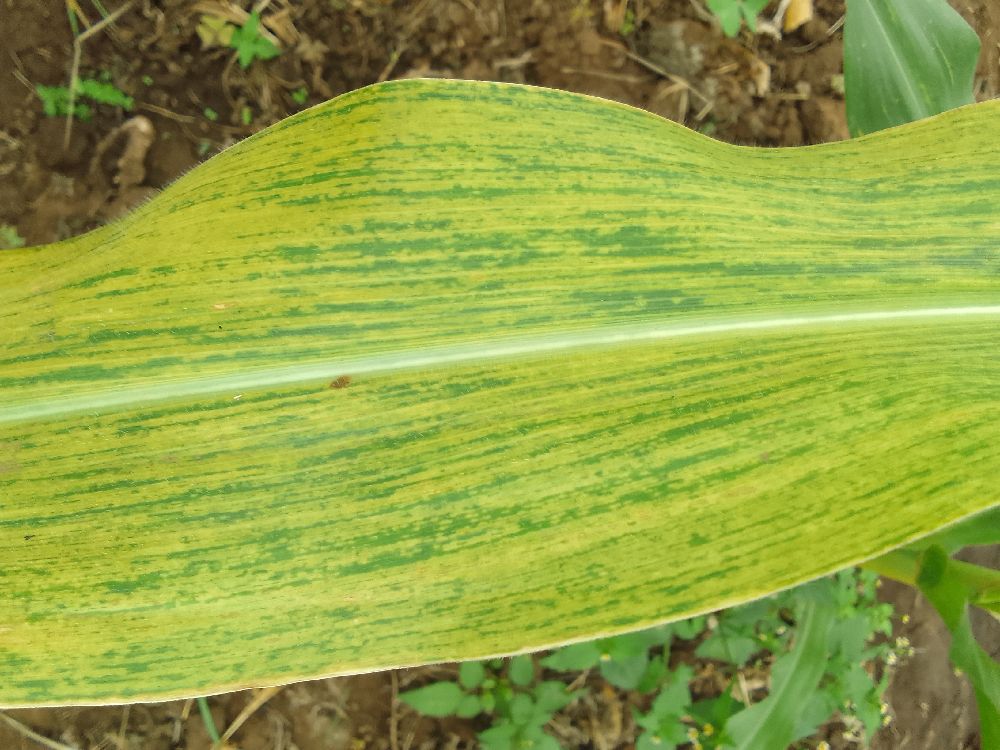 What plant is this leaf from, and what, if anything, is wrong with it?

maize, maize lethal necrosis
